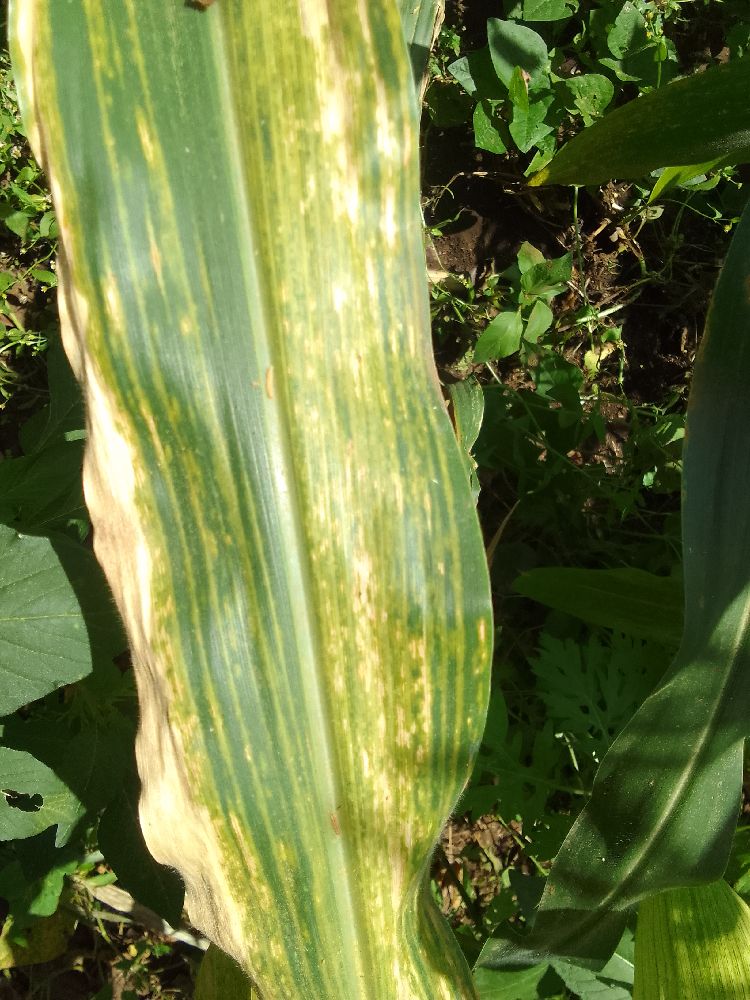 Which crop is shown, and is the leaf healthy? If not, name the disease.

maize, maize lethal necrosis
